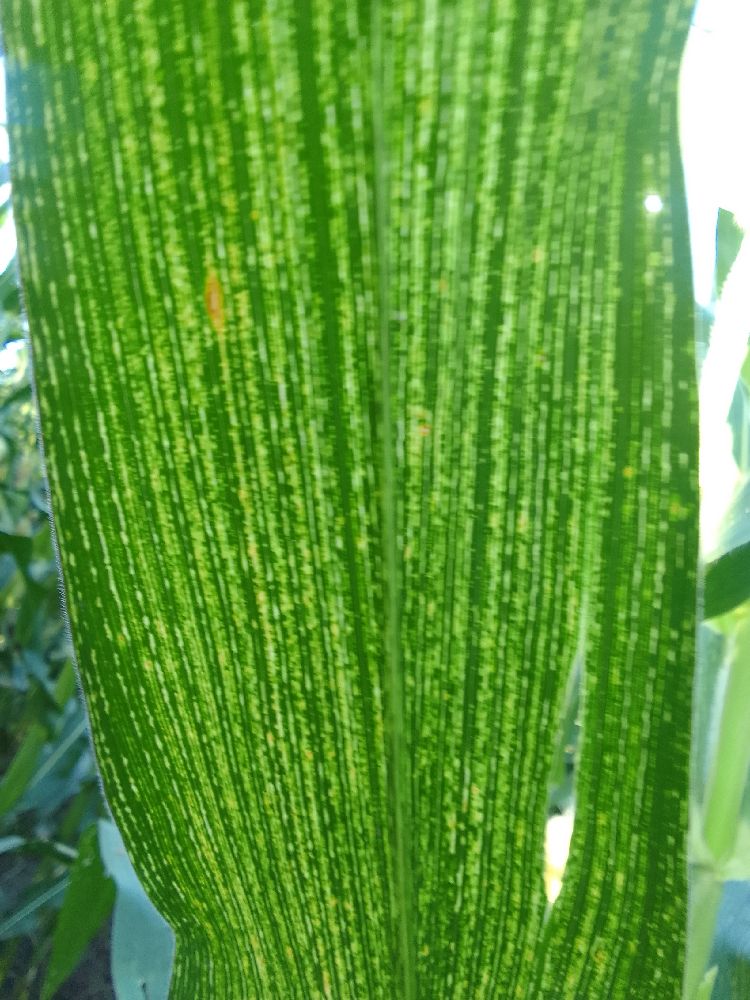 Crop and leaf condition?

maize, maize streak virus
